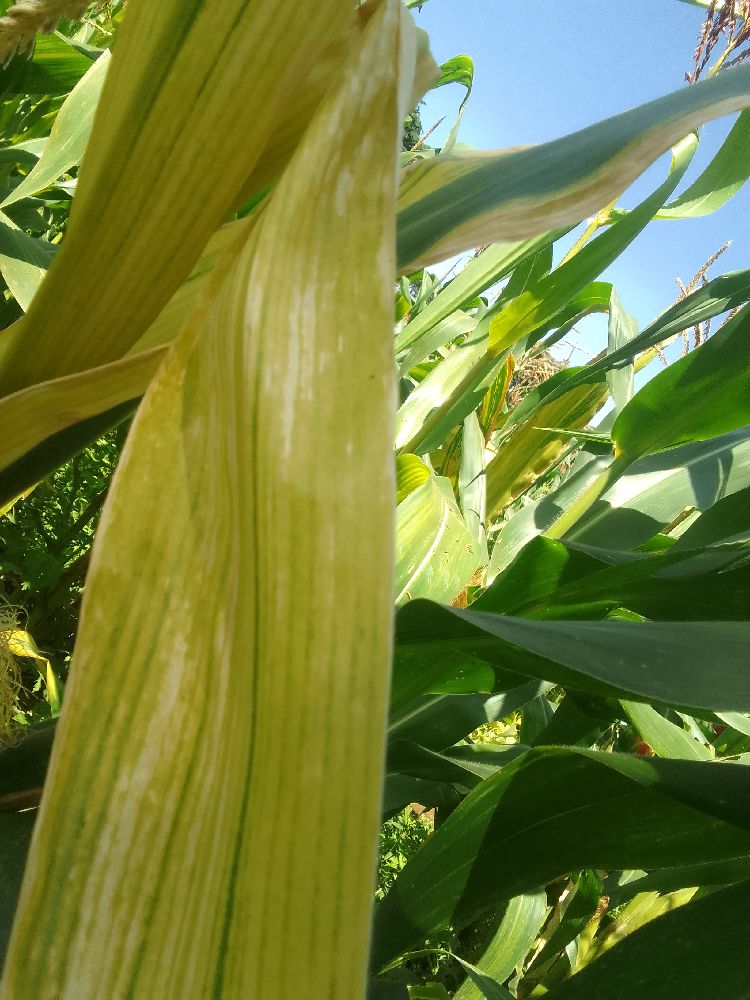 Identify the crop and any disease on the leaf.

maize, maize lethal necrosis
